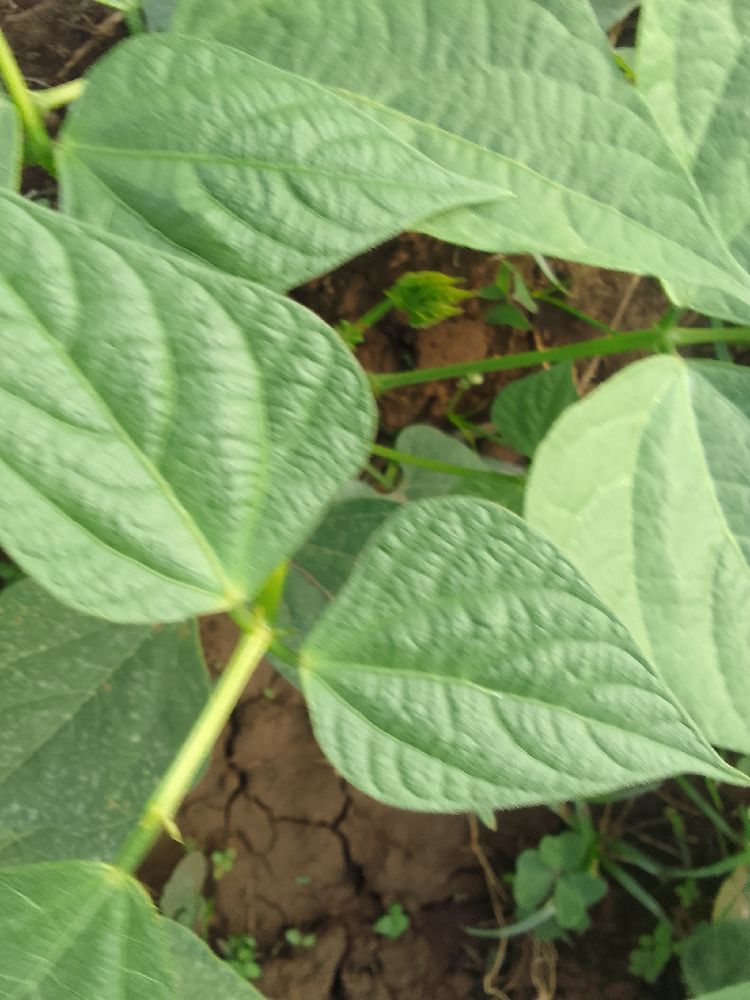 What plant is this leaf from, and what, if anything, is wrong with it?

common bean, healthy
